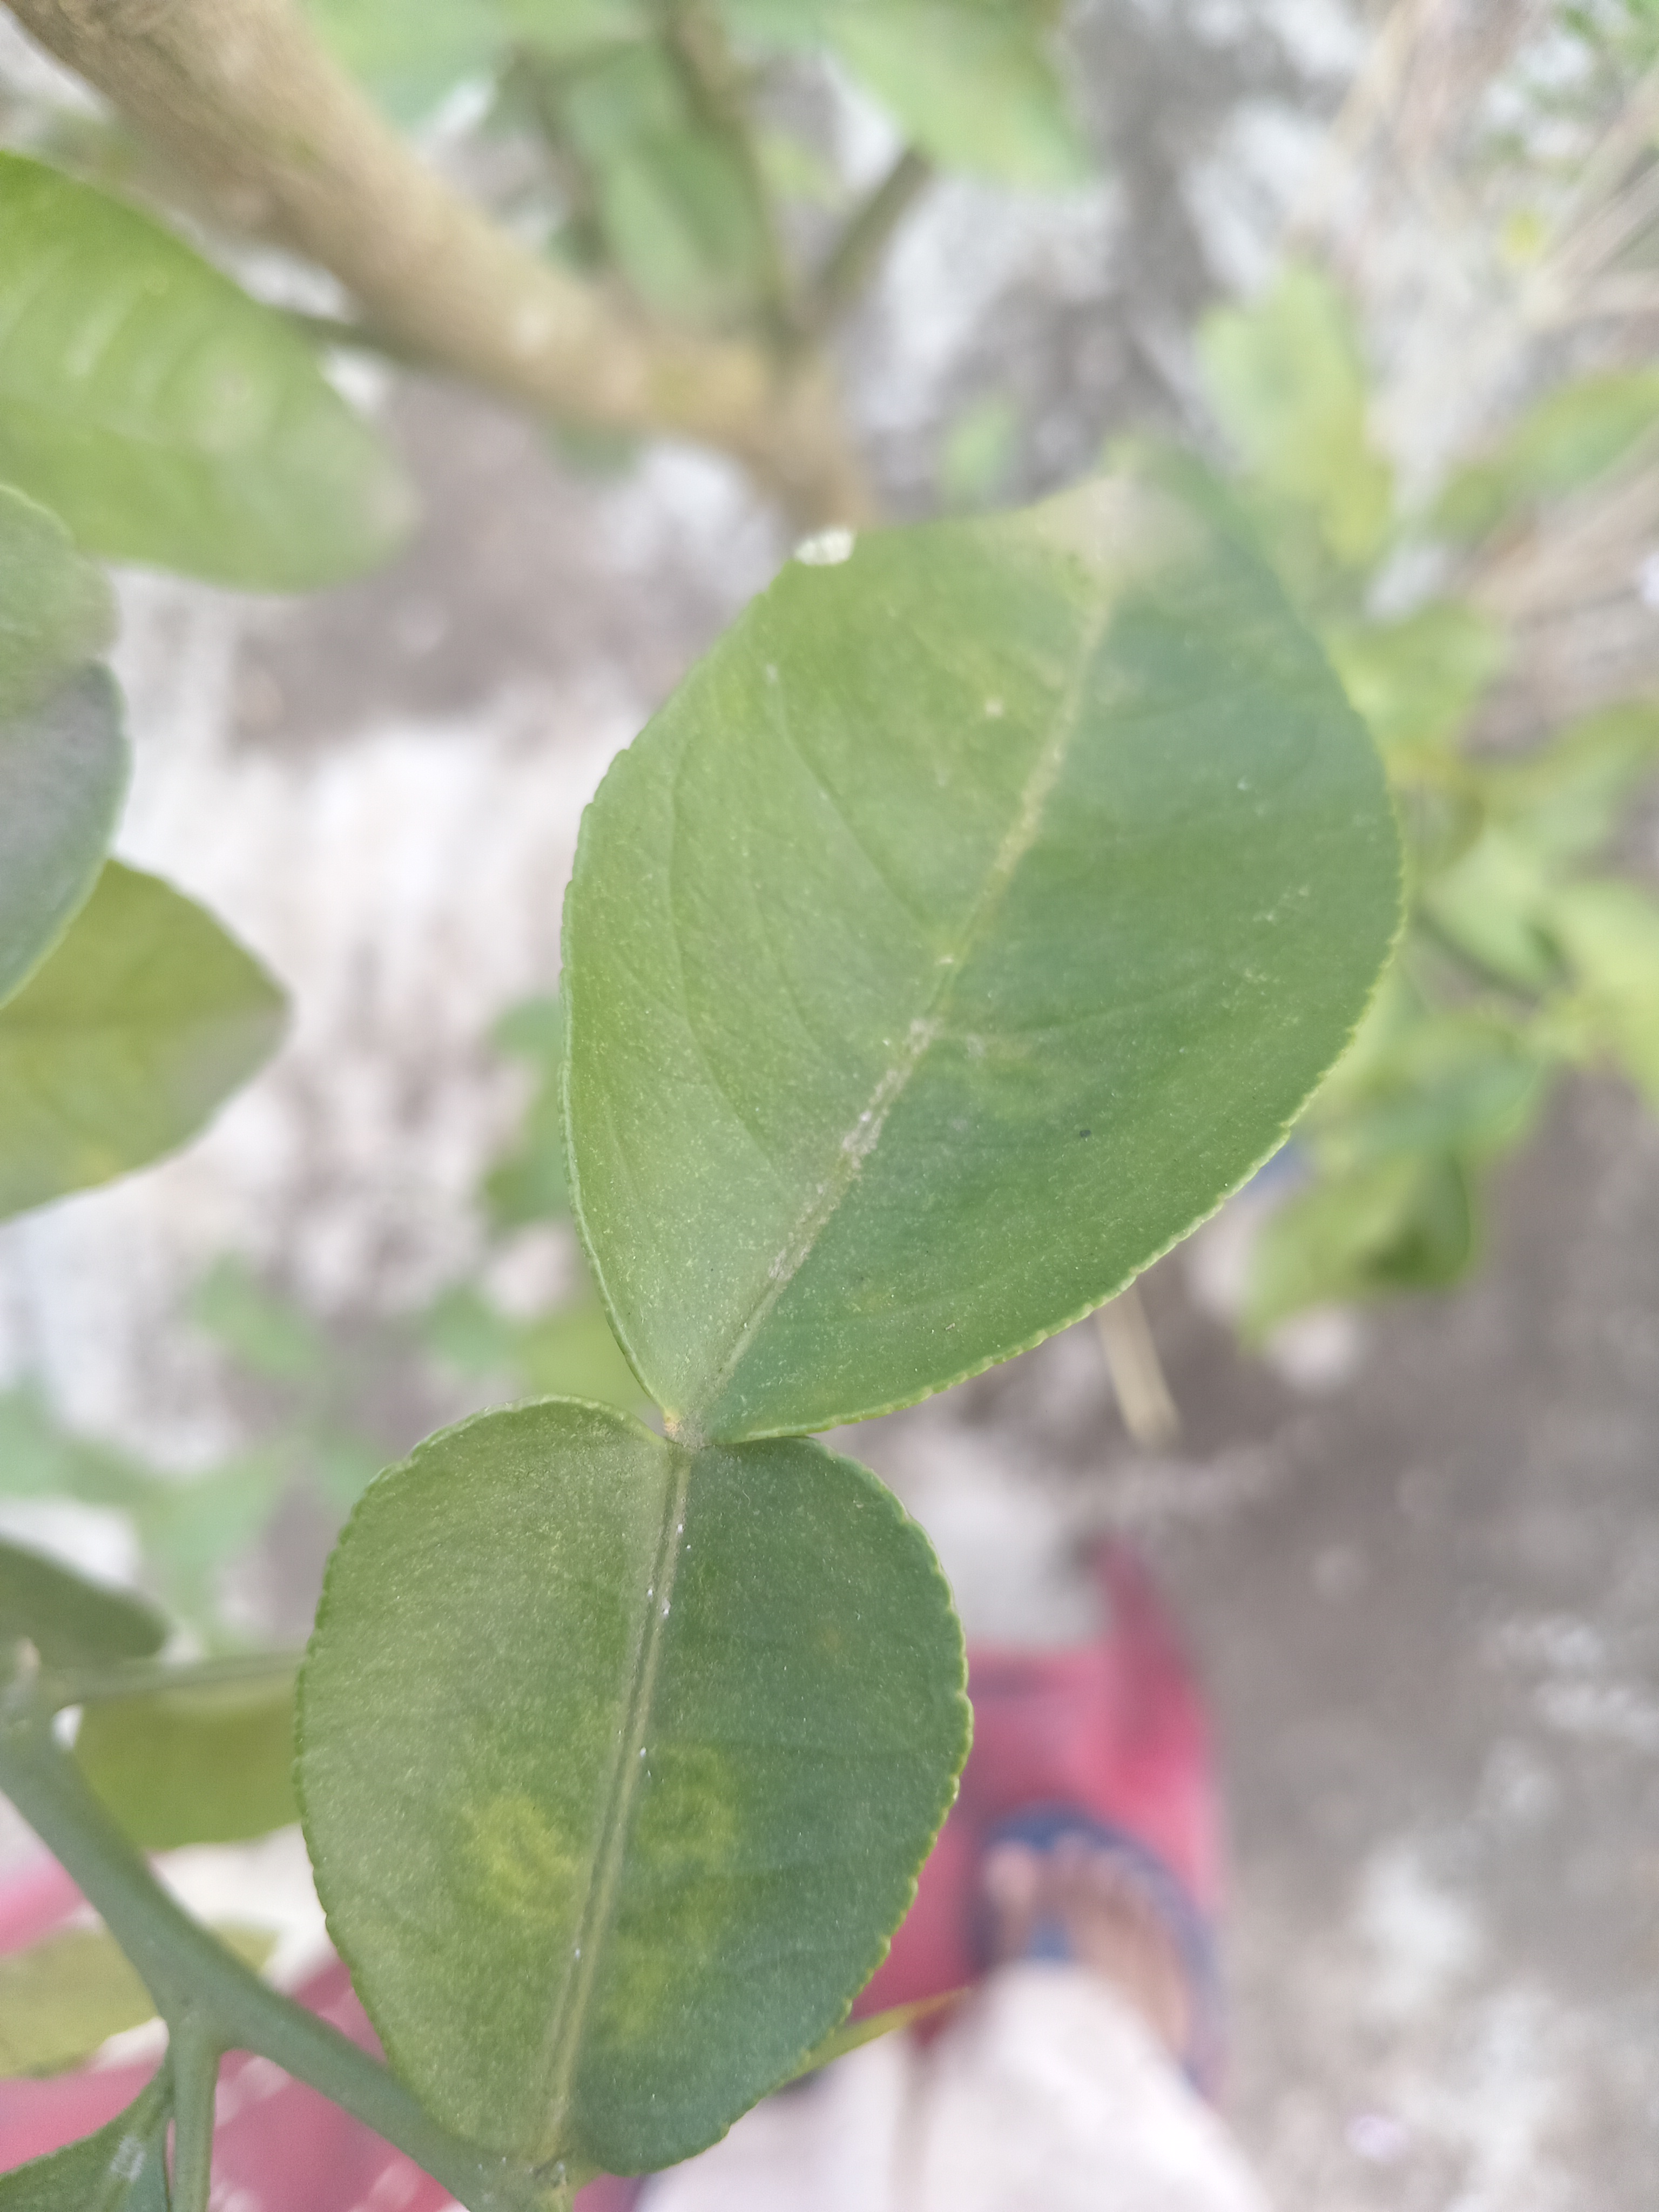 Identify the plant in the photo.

lemon
